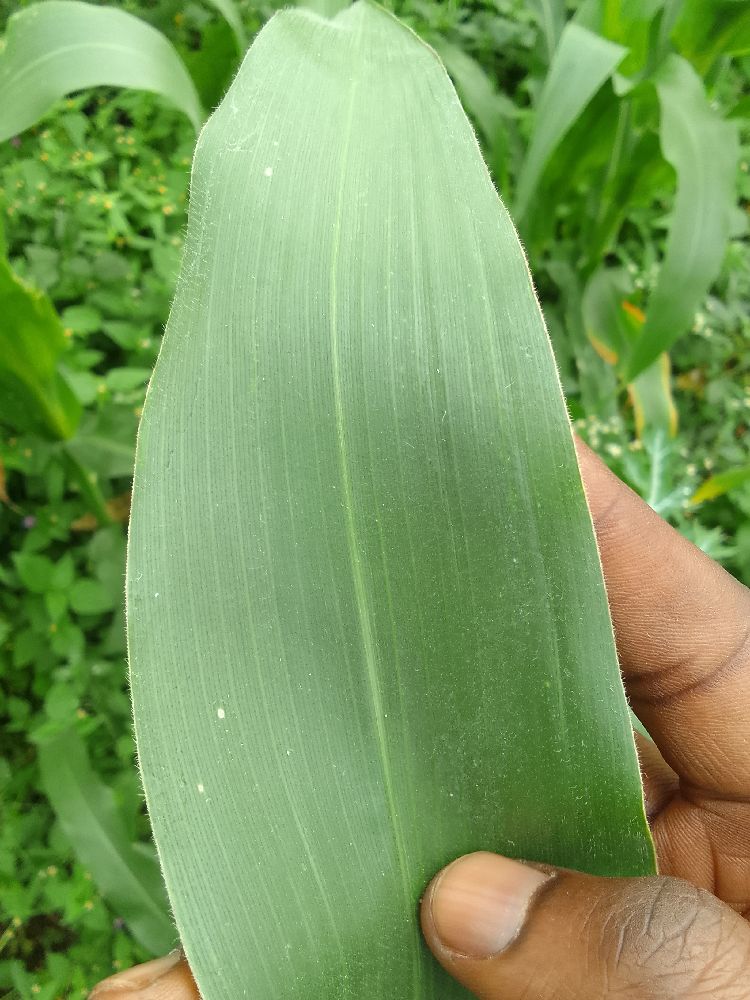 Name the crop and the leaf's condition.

maize, healthy
